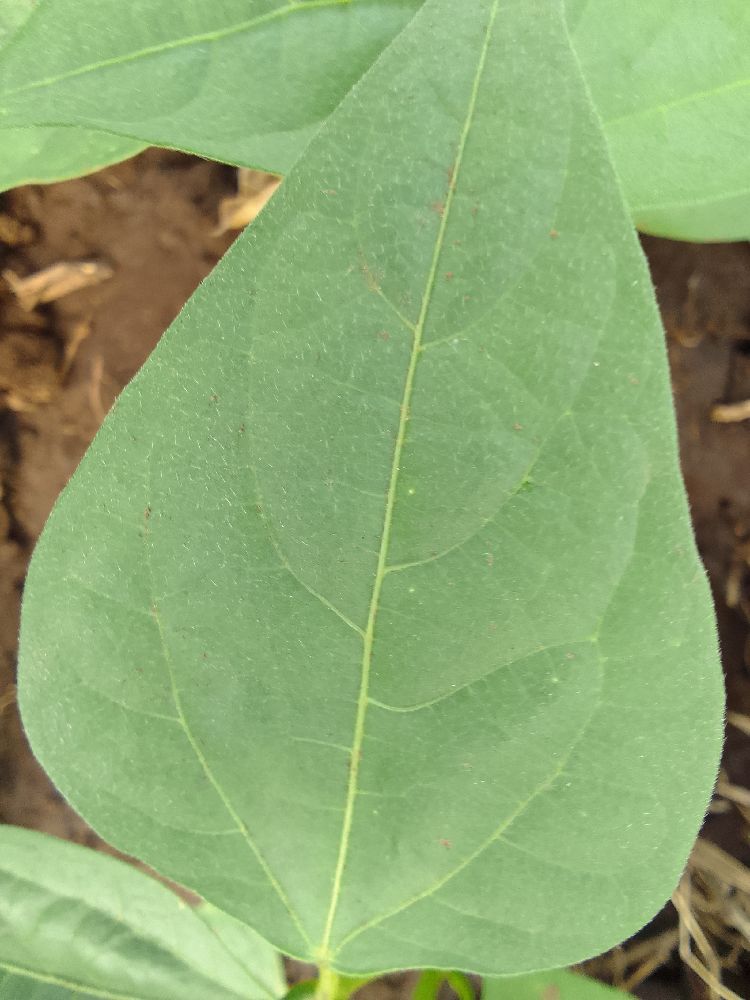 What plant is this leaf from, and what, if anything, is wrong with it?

common bean, healthy
